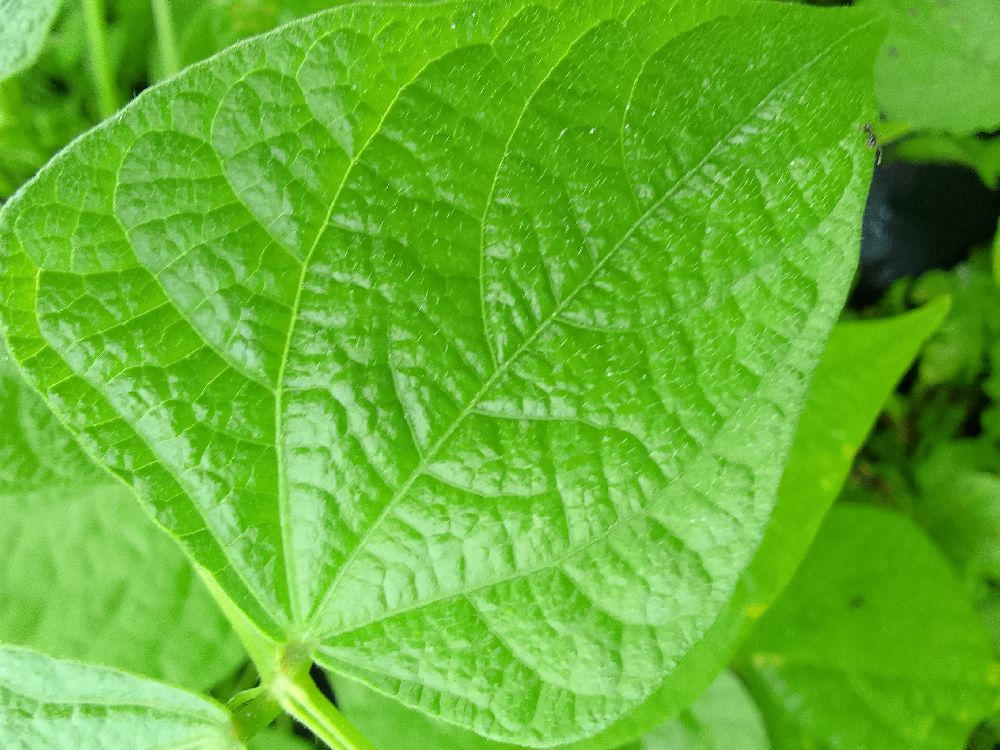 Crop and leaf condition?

common bean, healthy
